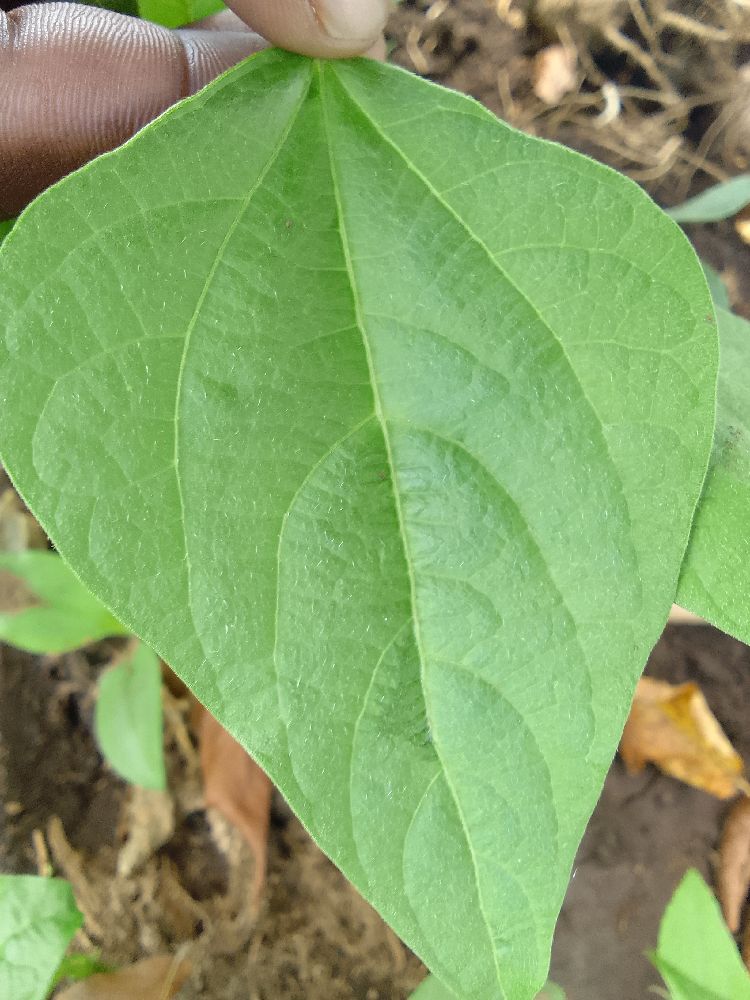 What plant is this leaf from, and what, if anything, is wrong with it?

common bean, healthy
